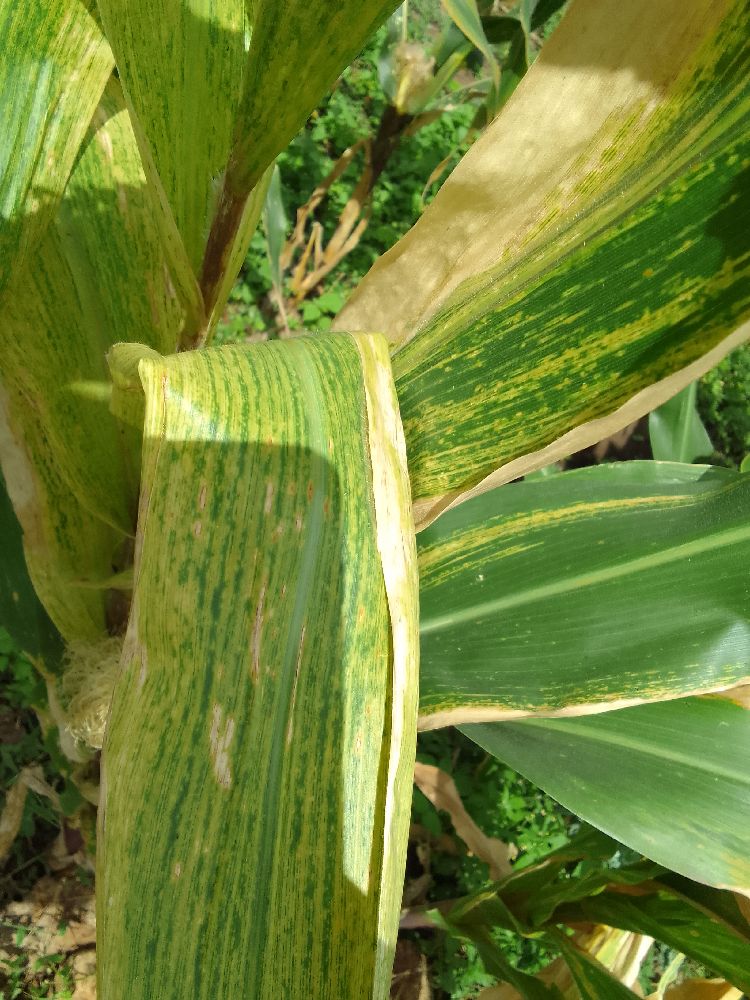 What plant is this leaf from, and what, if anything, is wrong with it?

maize, maize lethal necrosis
